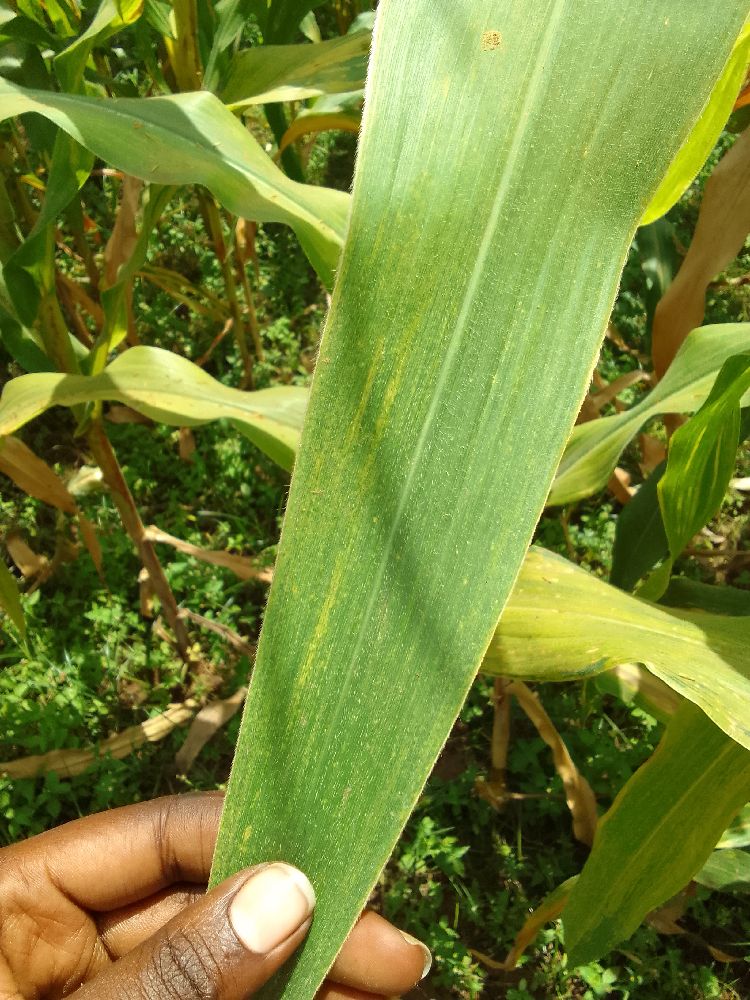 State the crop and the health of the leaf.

maize, maize lethal necrosis
